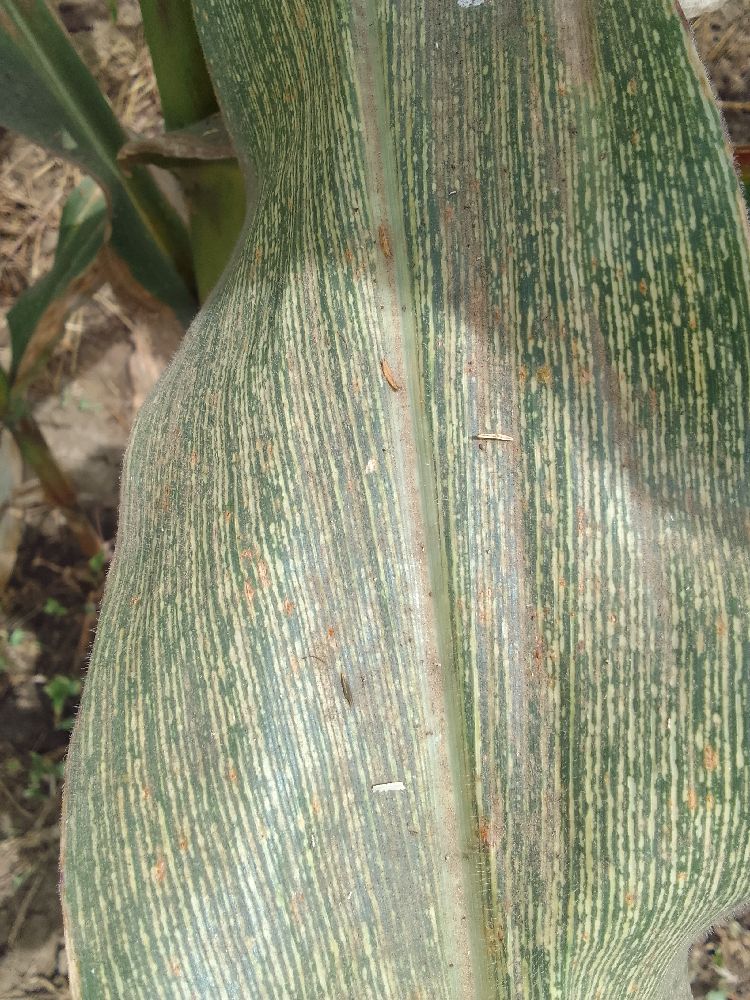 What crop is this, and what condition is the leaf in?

maize, maize streak virus
